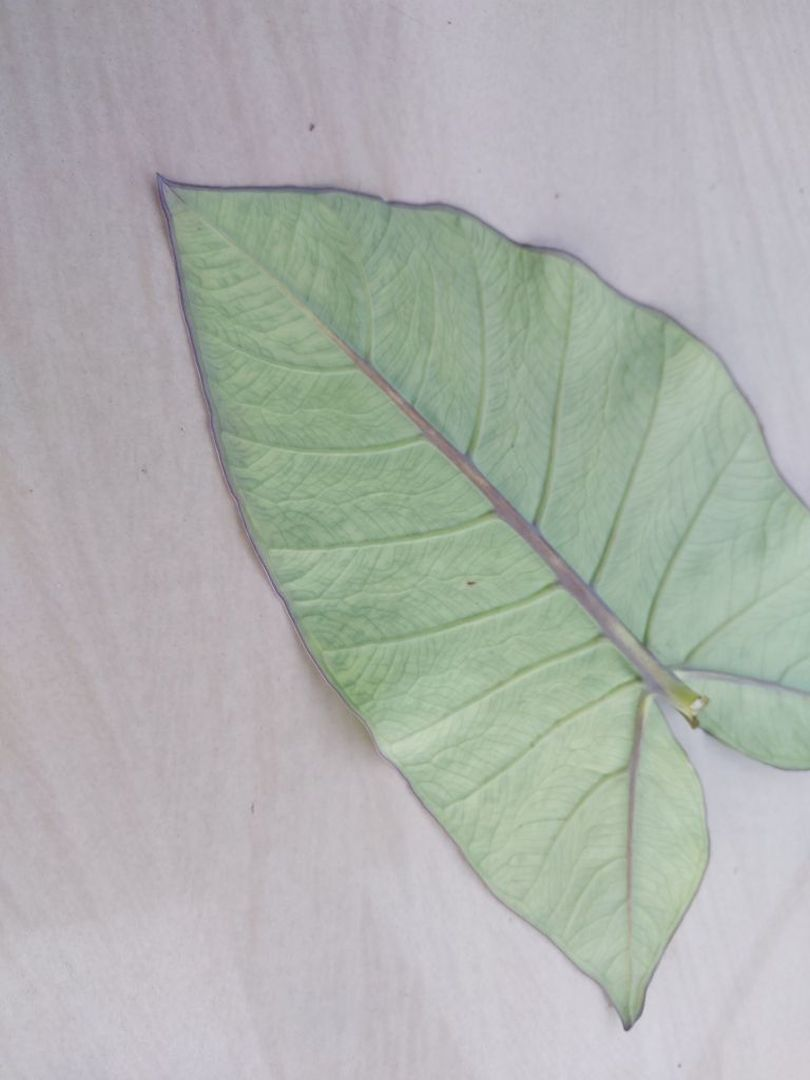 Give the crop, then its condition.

taro, mosaic
